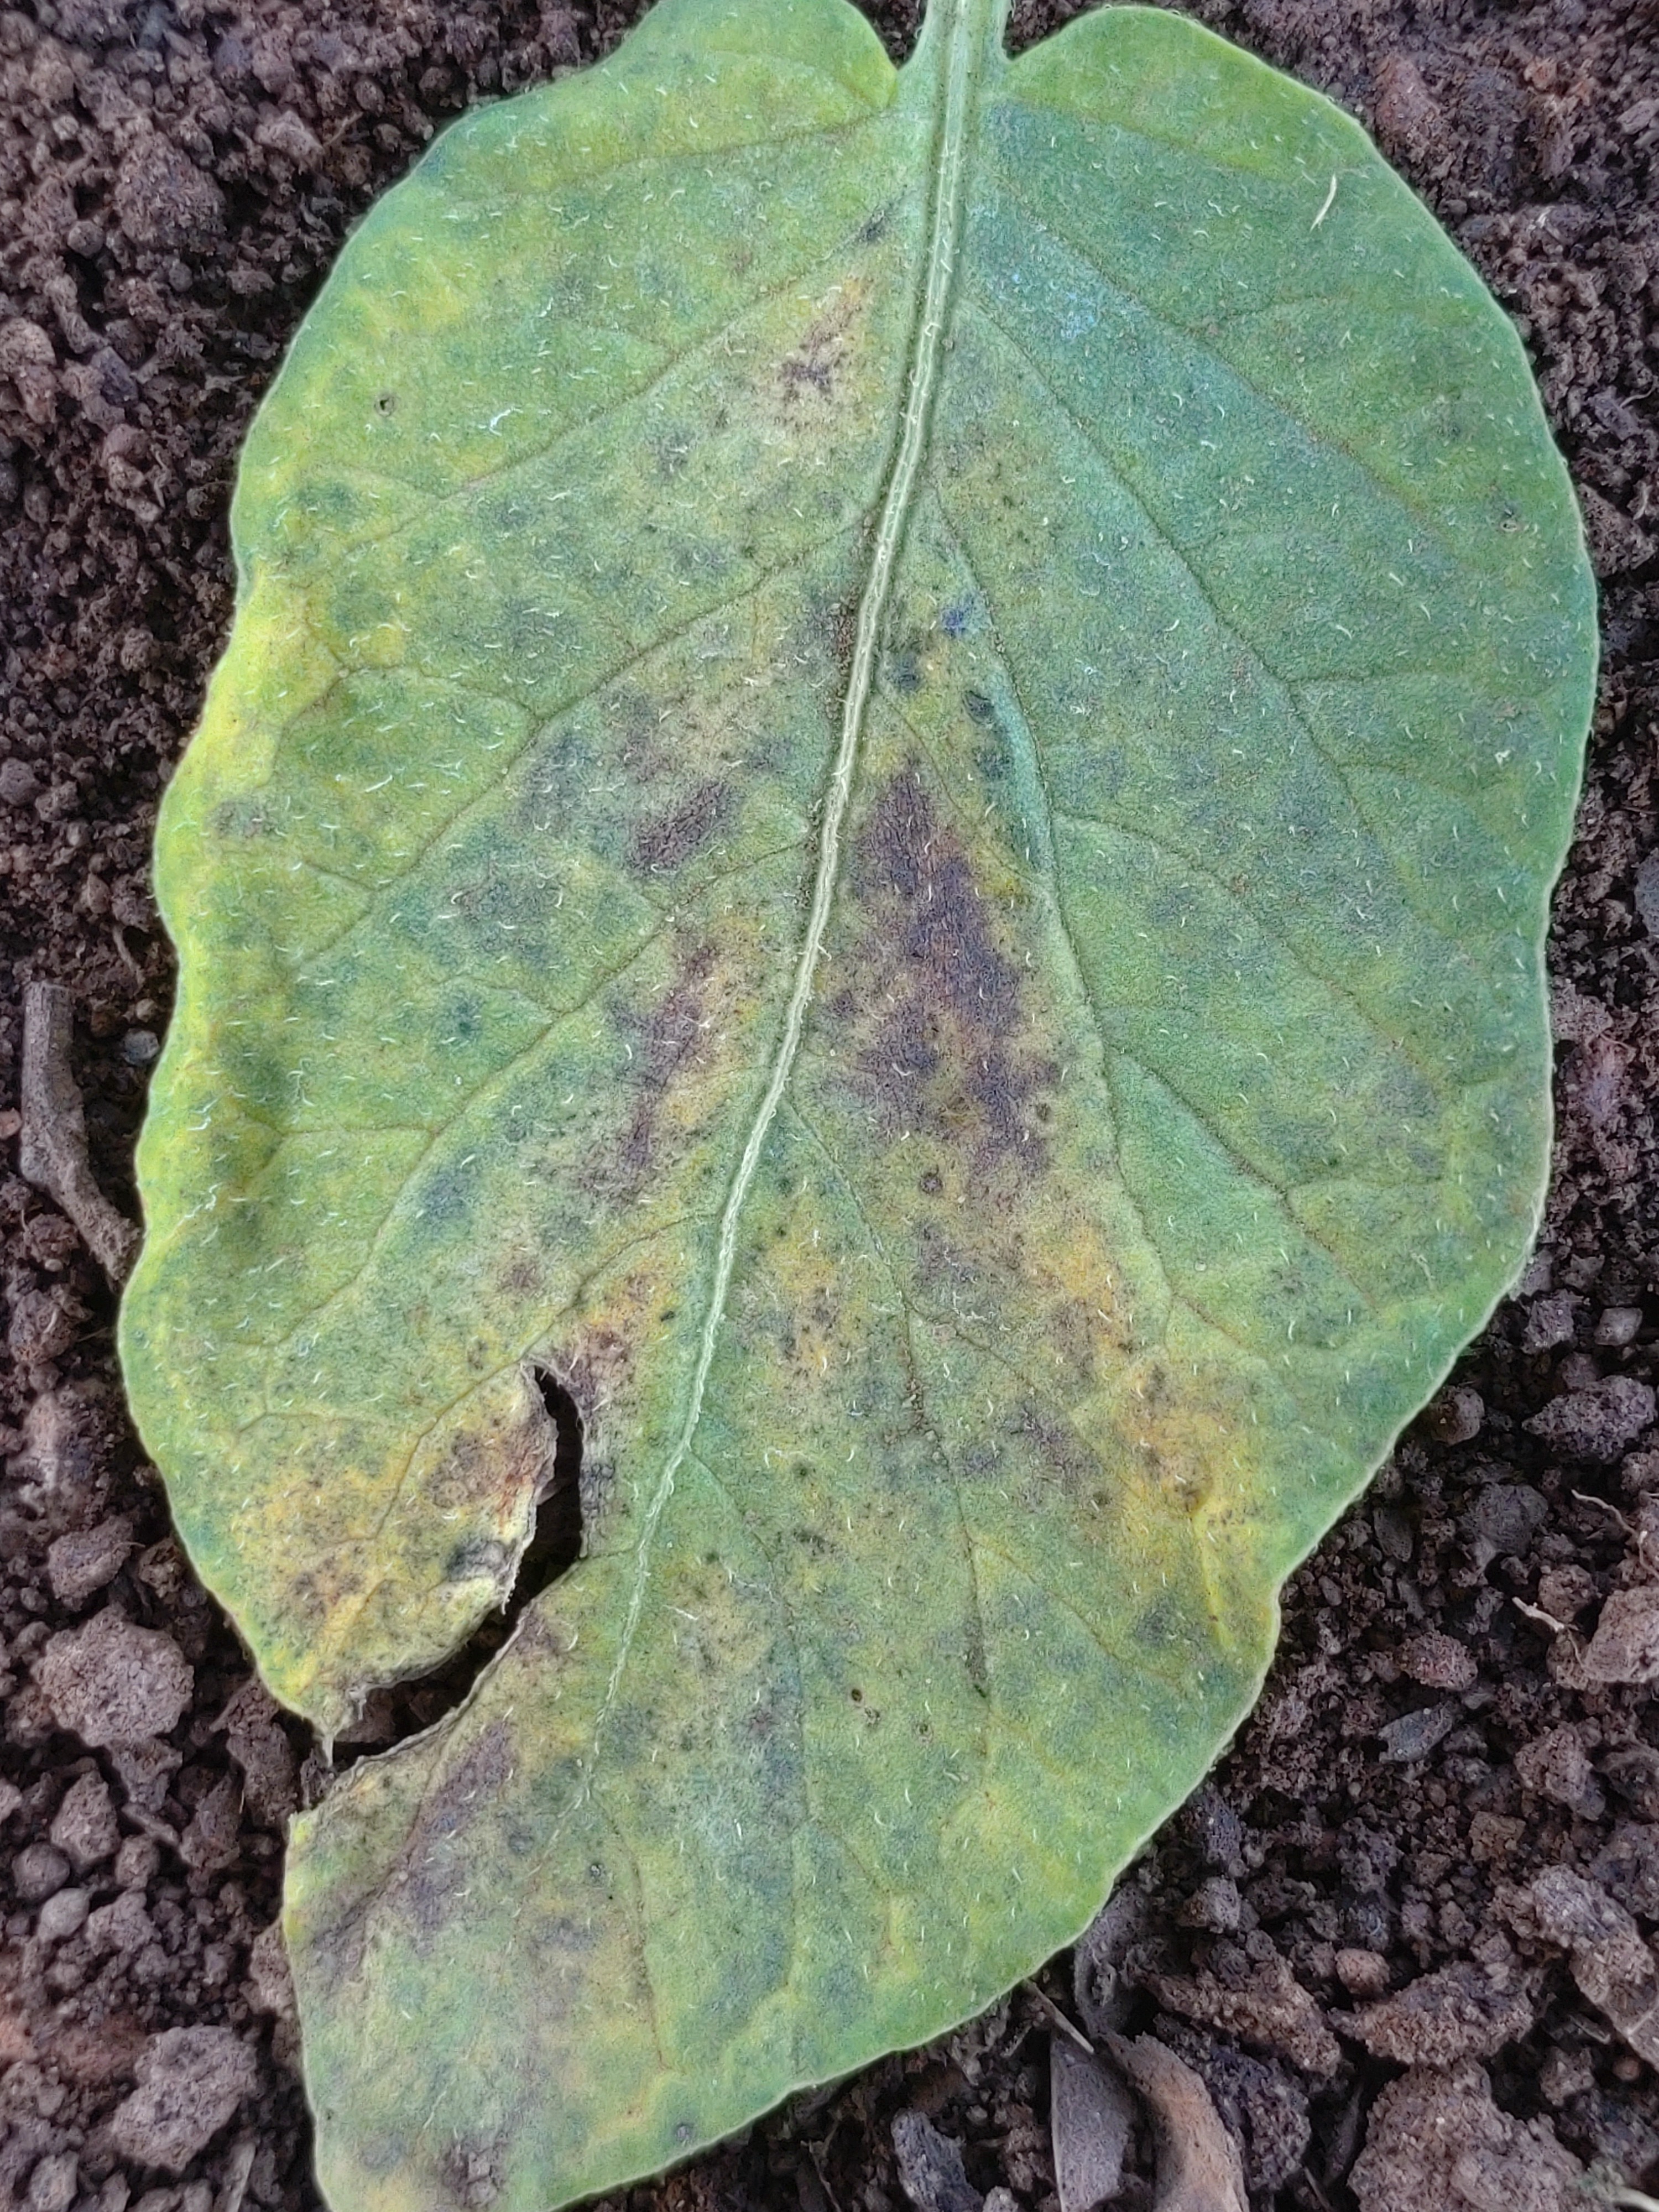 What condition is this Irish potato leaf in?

late blight
